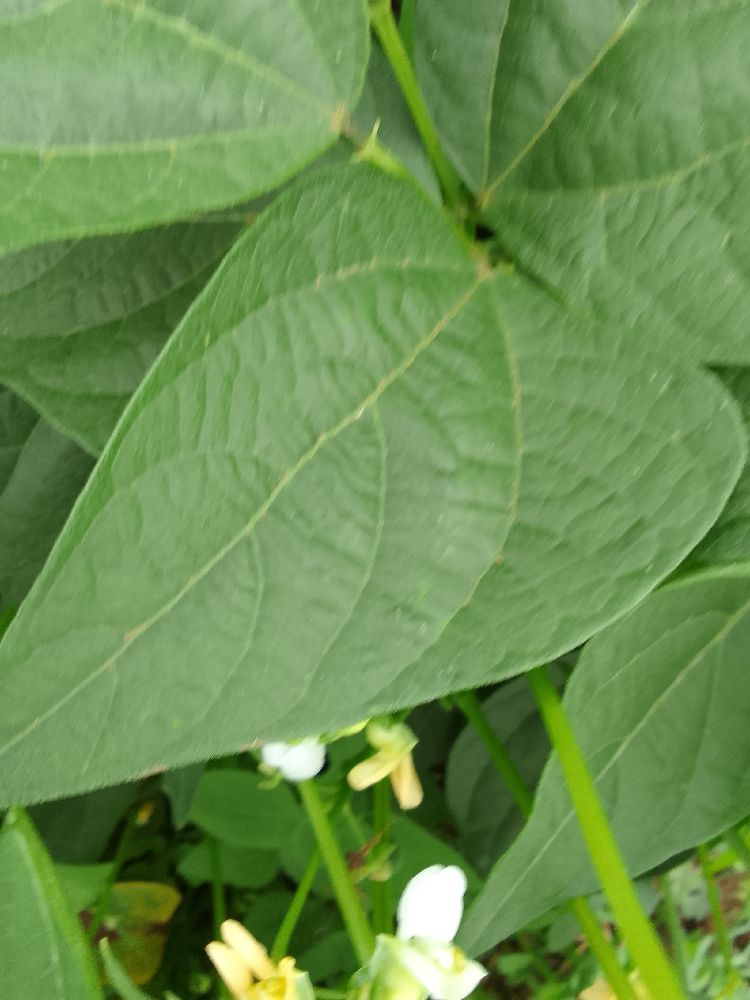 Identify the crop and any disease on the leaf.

common bean, healthy
